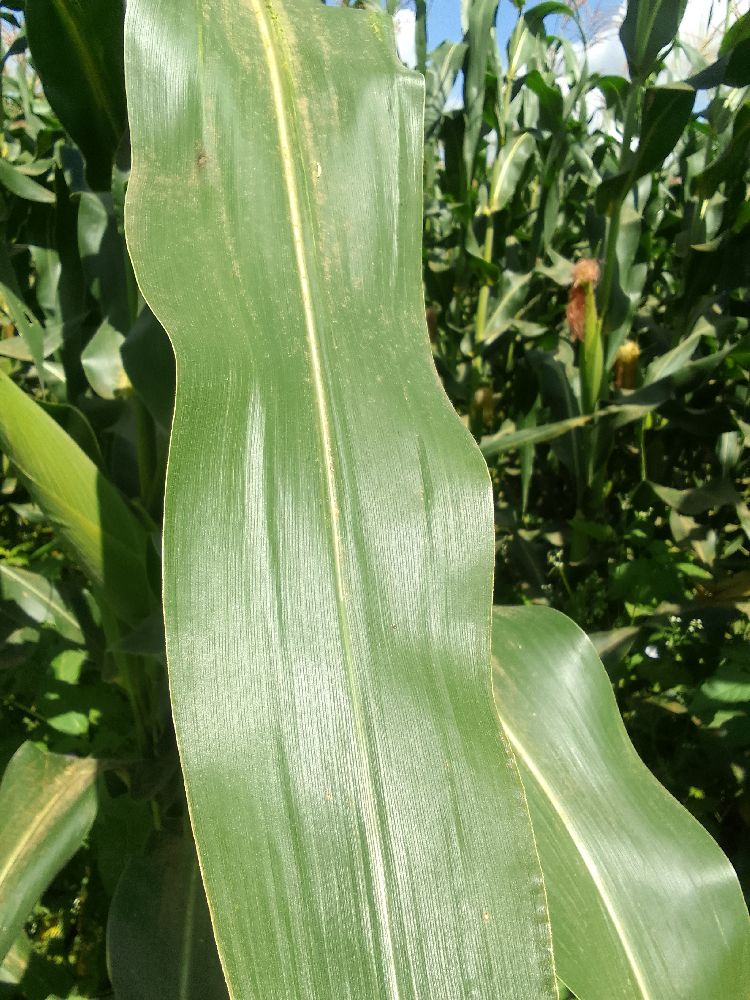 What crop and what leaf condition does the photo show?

maize, healthy
